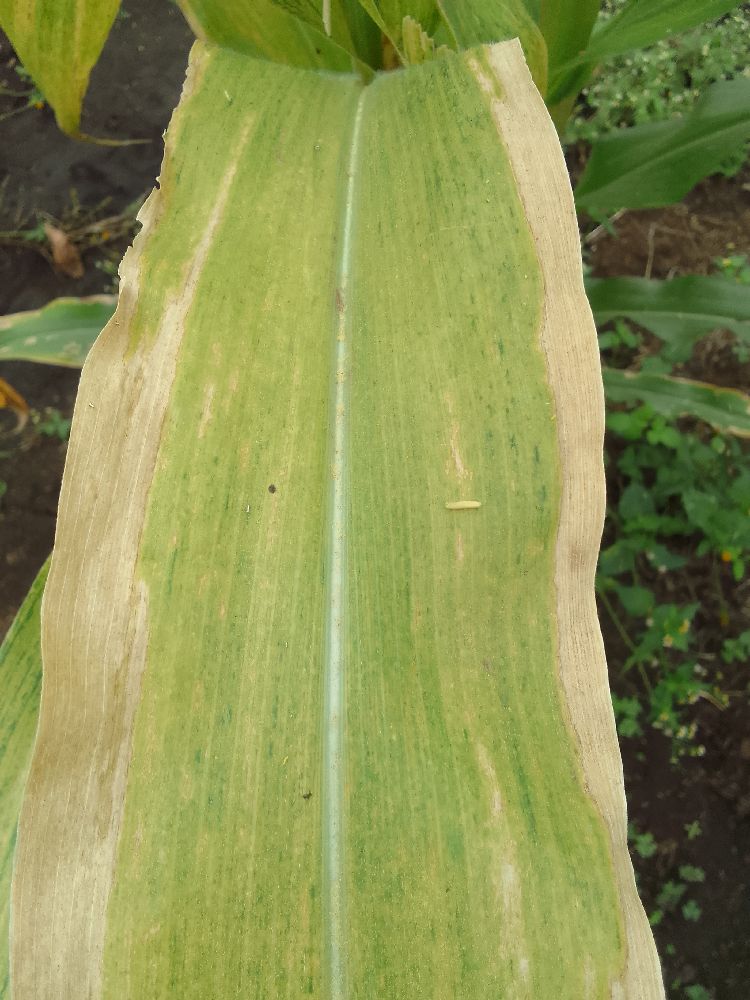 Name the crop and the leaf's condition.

maize, maize lethal necrosis
